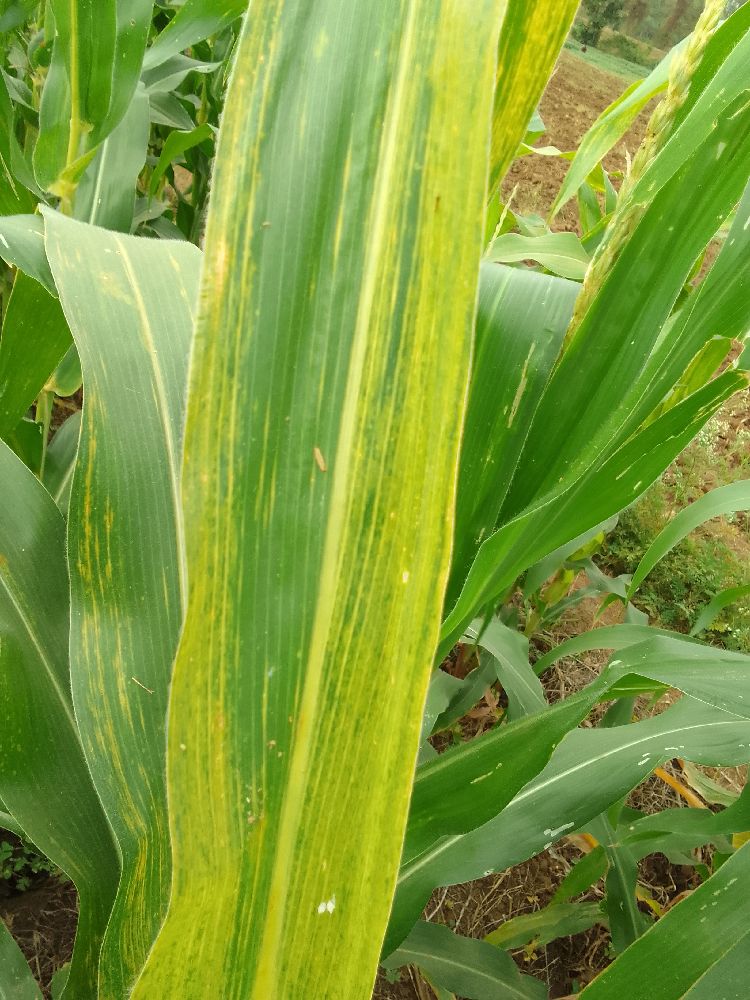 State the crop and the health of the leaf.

maize, maize lethal necrosis
